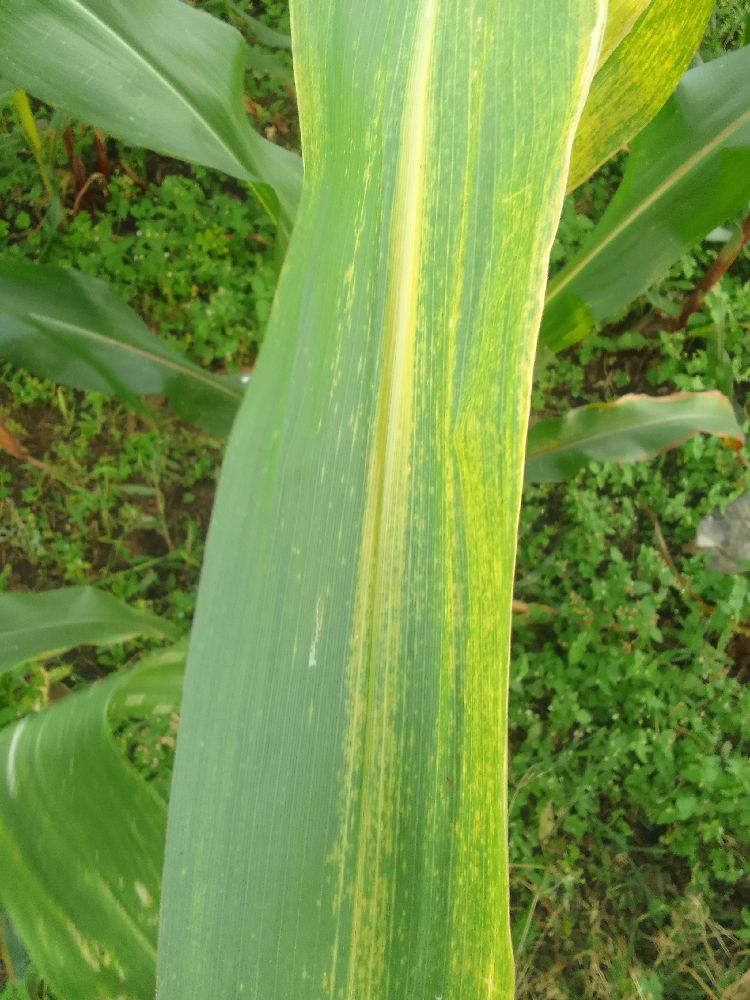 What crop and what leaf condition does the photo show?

maize, maize lethal necrosis
